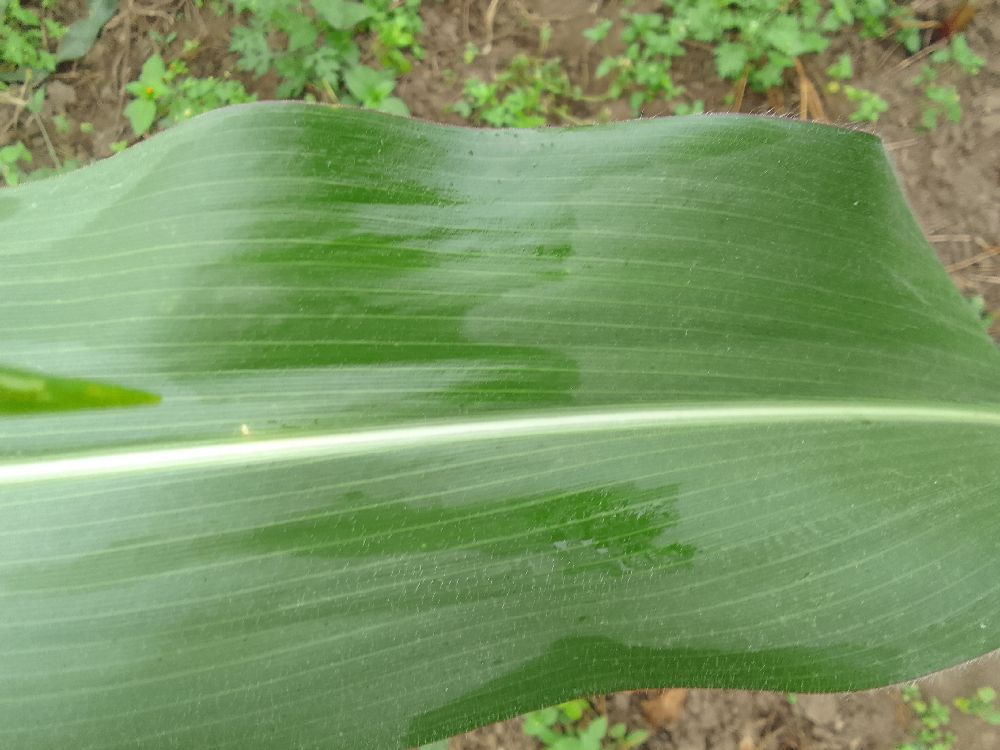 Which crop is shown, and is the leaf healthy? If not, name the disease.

maize, healthy
